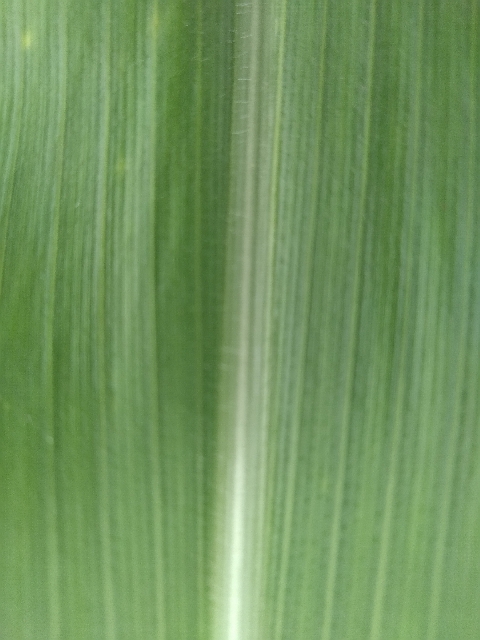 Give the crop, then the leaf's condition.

maize, healthy
